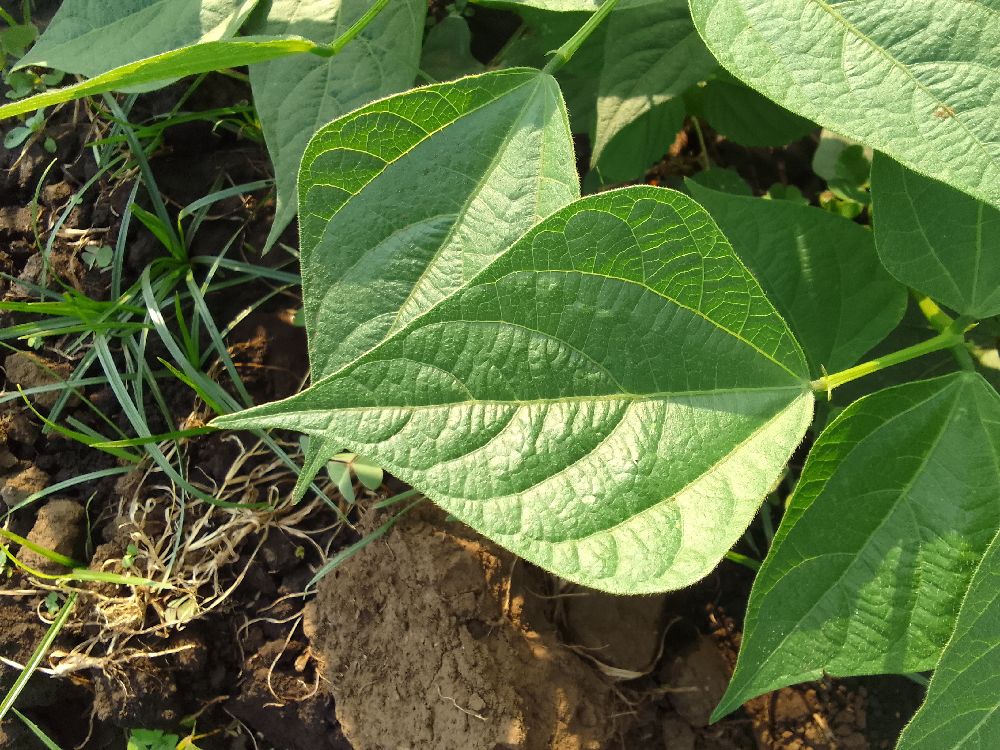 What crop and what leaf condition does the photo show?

common bean, healthy
